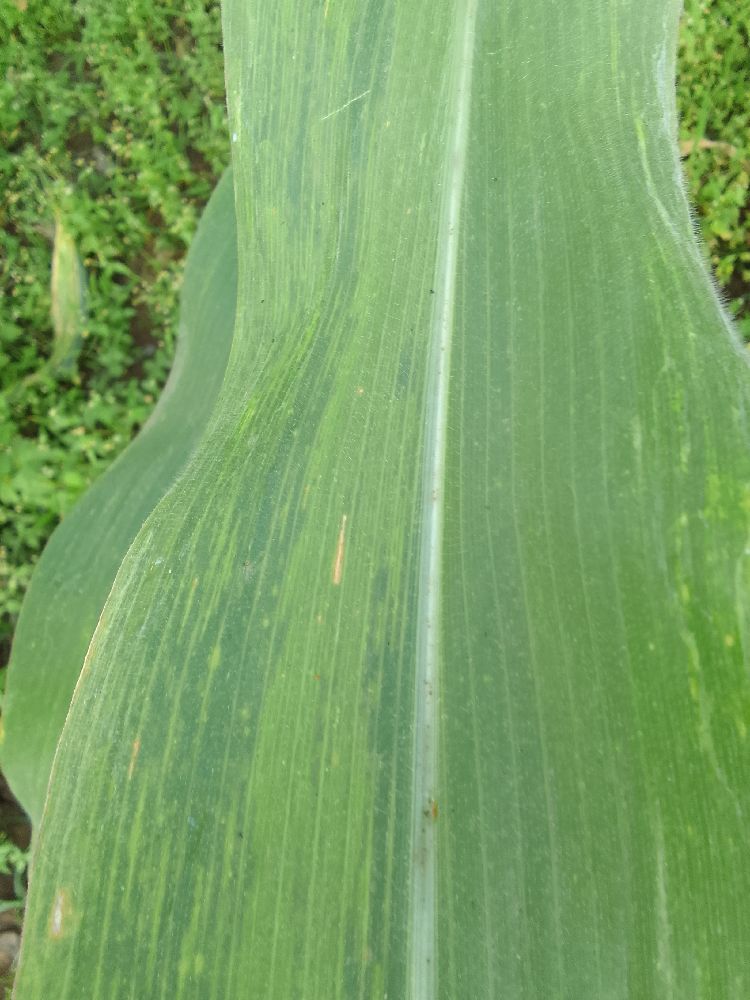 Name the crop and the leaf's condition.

maize, maize lethal necrosis
